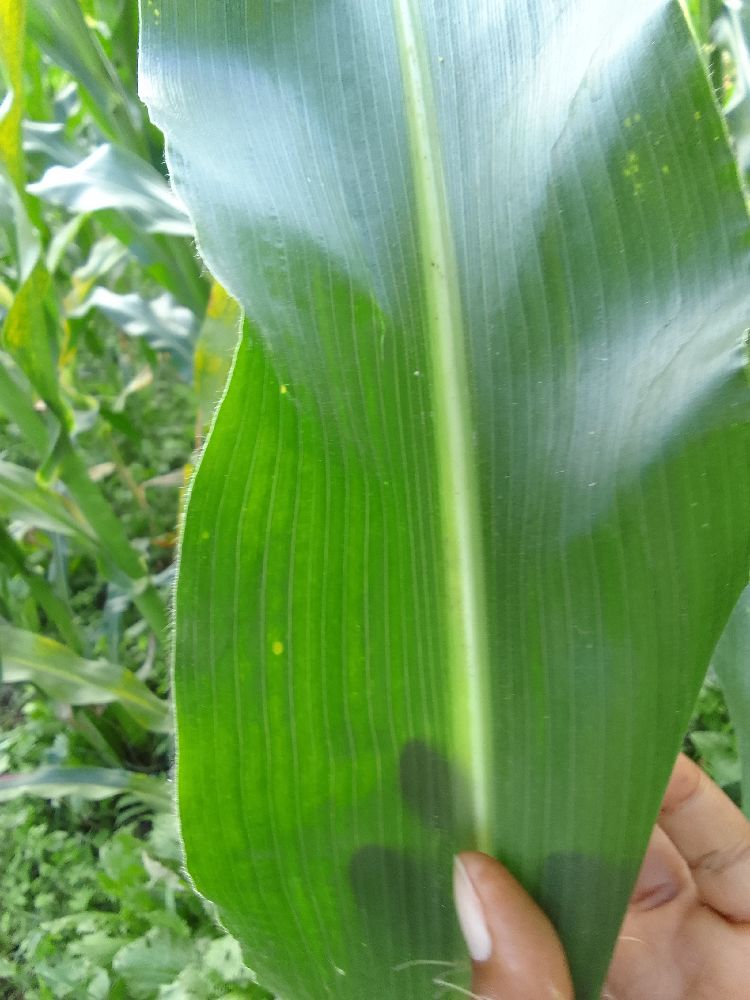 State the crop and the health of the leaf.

maize, healthy
